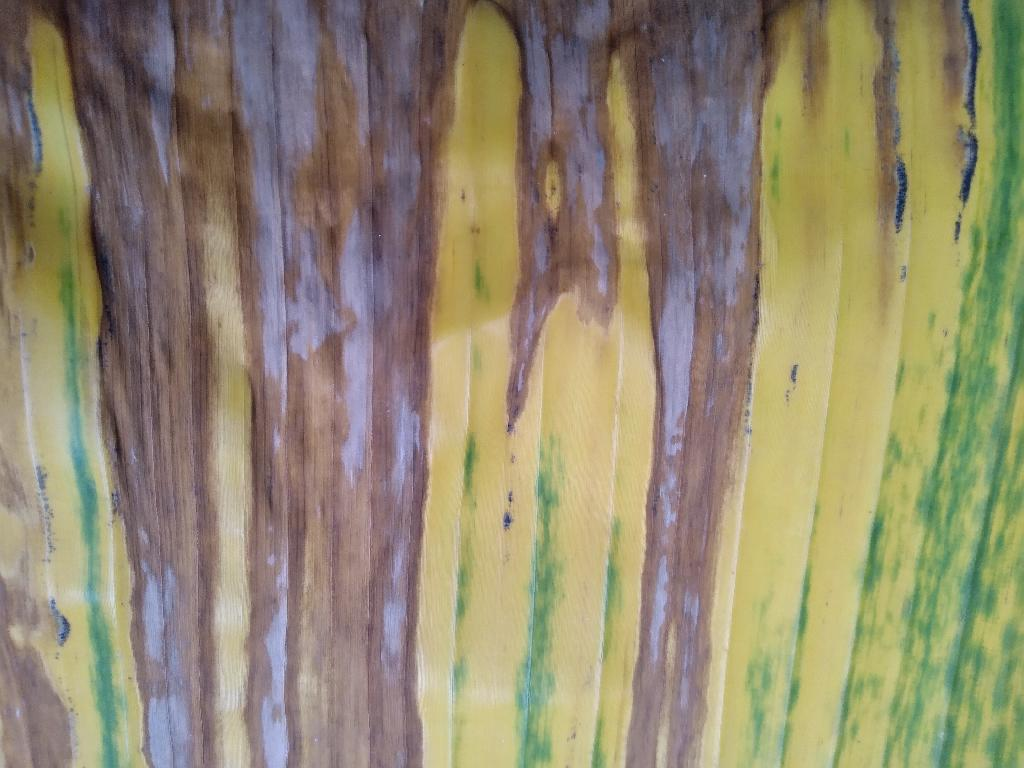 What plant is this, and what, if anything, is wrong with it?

banana, fusarium wilt race 1
